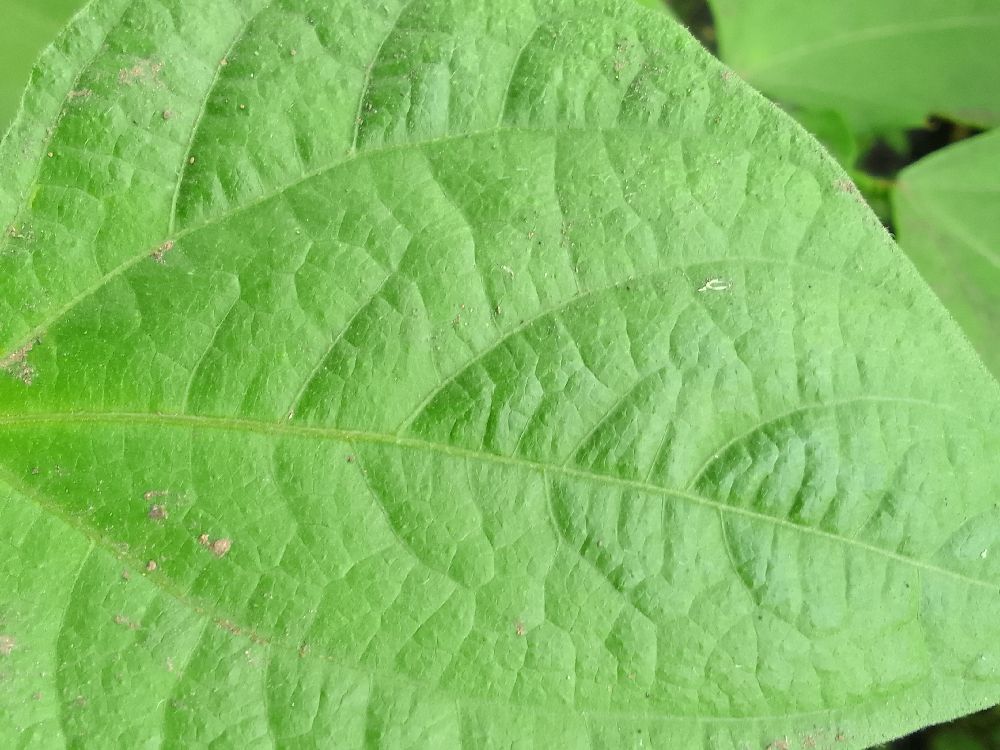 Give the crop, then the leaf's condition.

common bean, healthy
